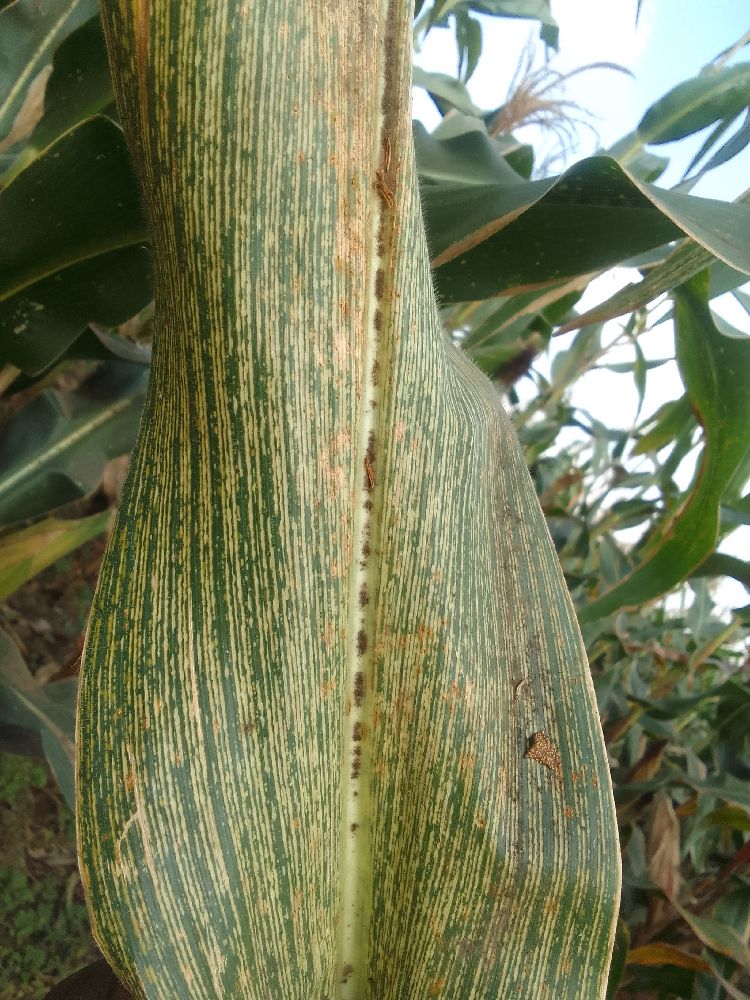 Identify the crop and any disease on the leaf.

maize, maize streak virus
